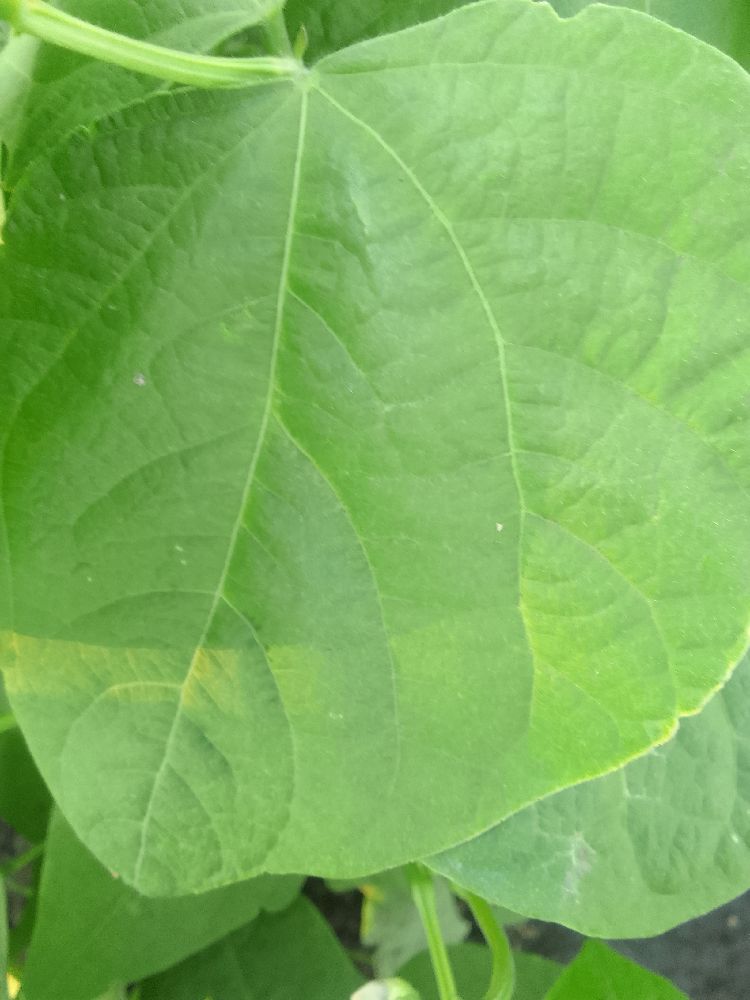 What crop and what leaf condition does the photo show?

common bean, healthy
